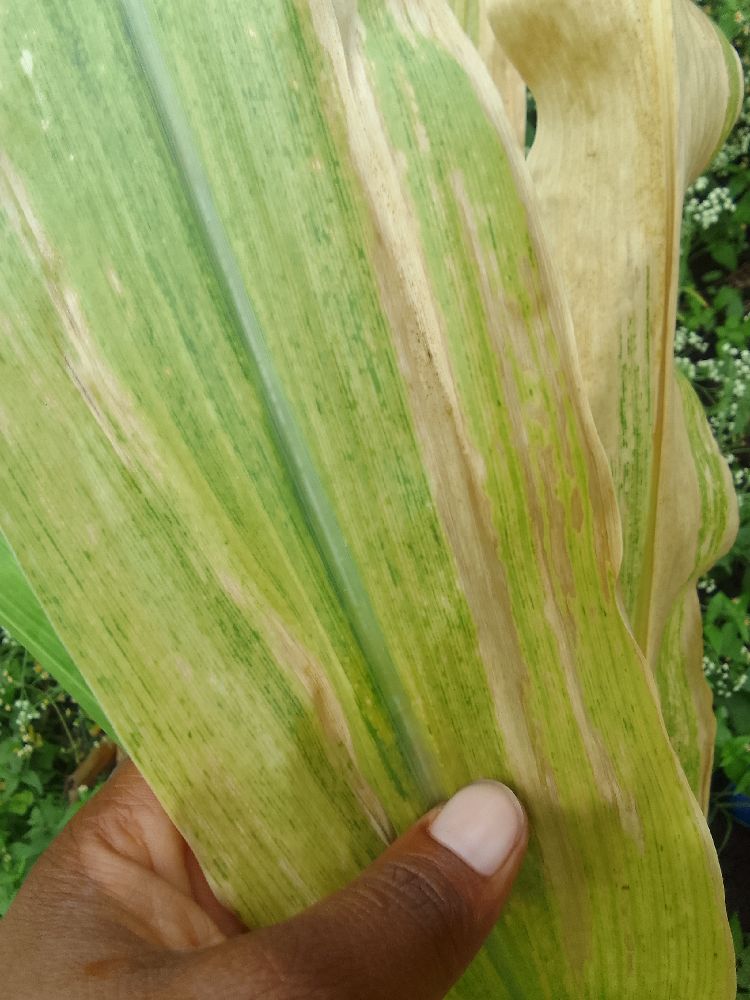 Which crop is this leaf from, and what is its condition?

maize, maize lethal necrosis
